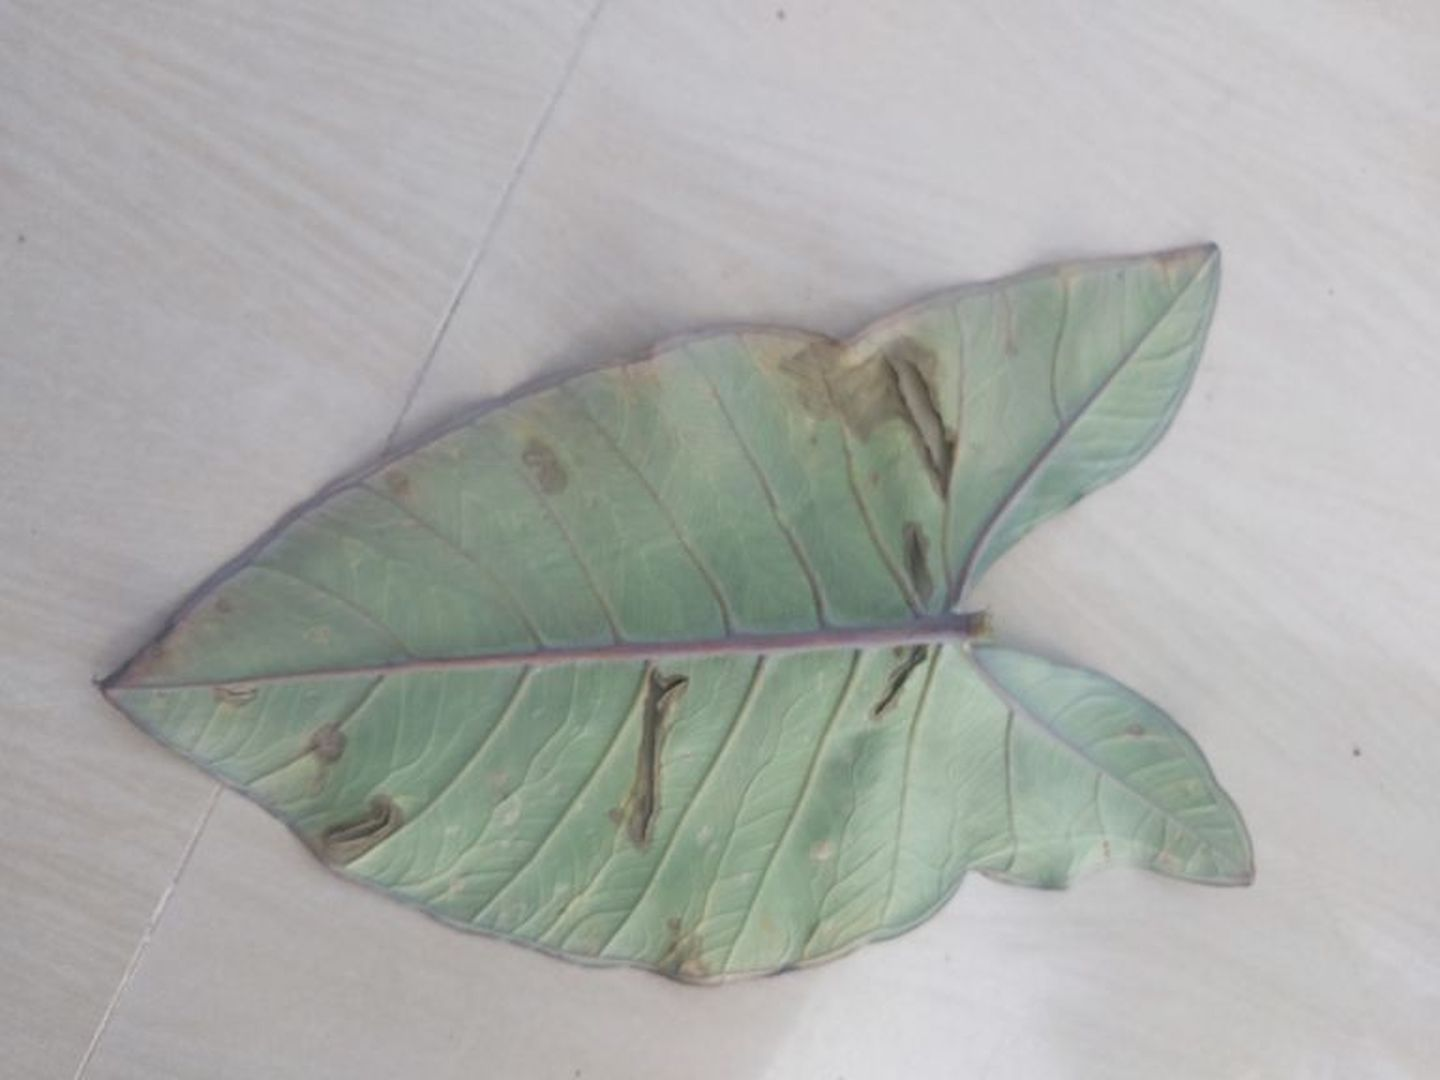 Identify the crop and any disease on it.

taro, leaf blight
